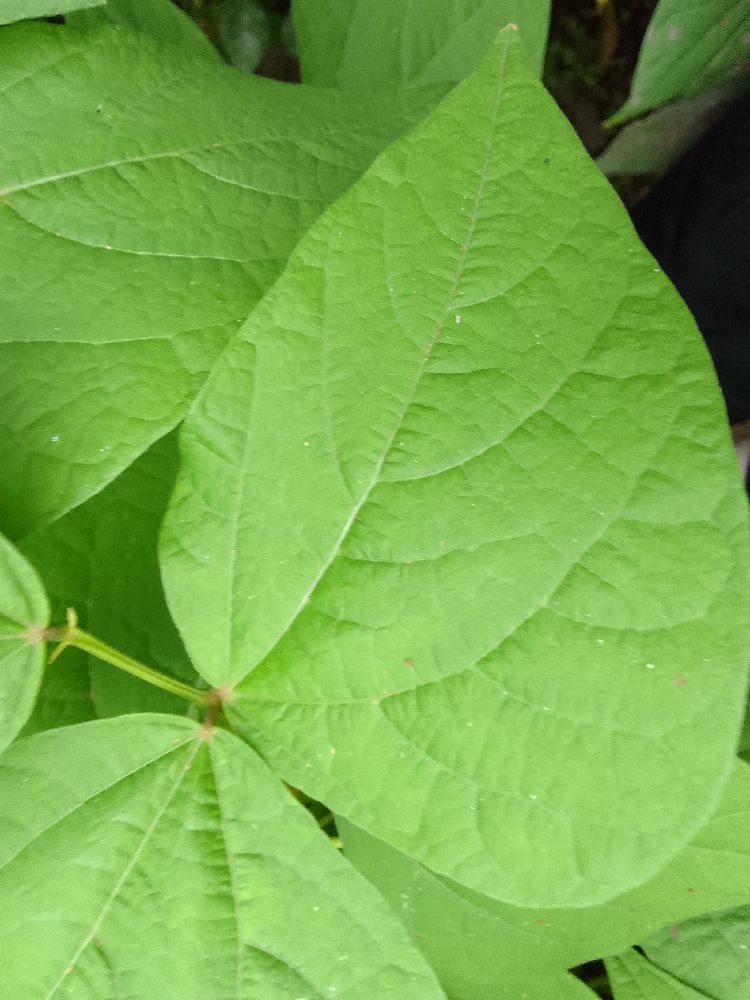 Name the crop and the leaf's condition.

common bean, healthy
